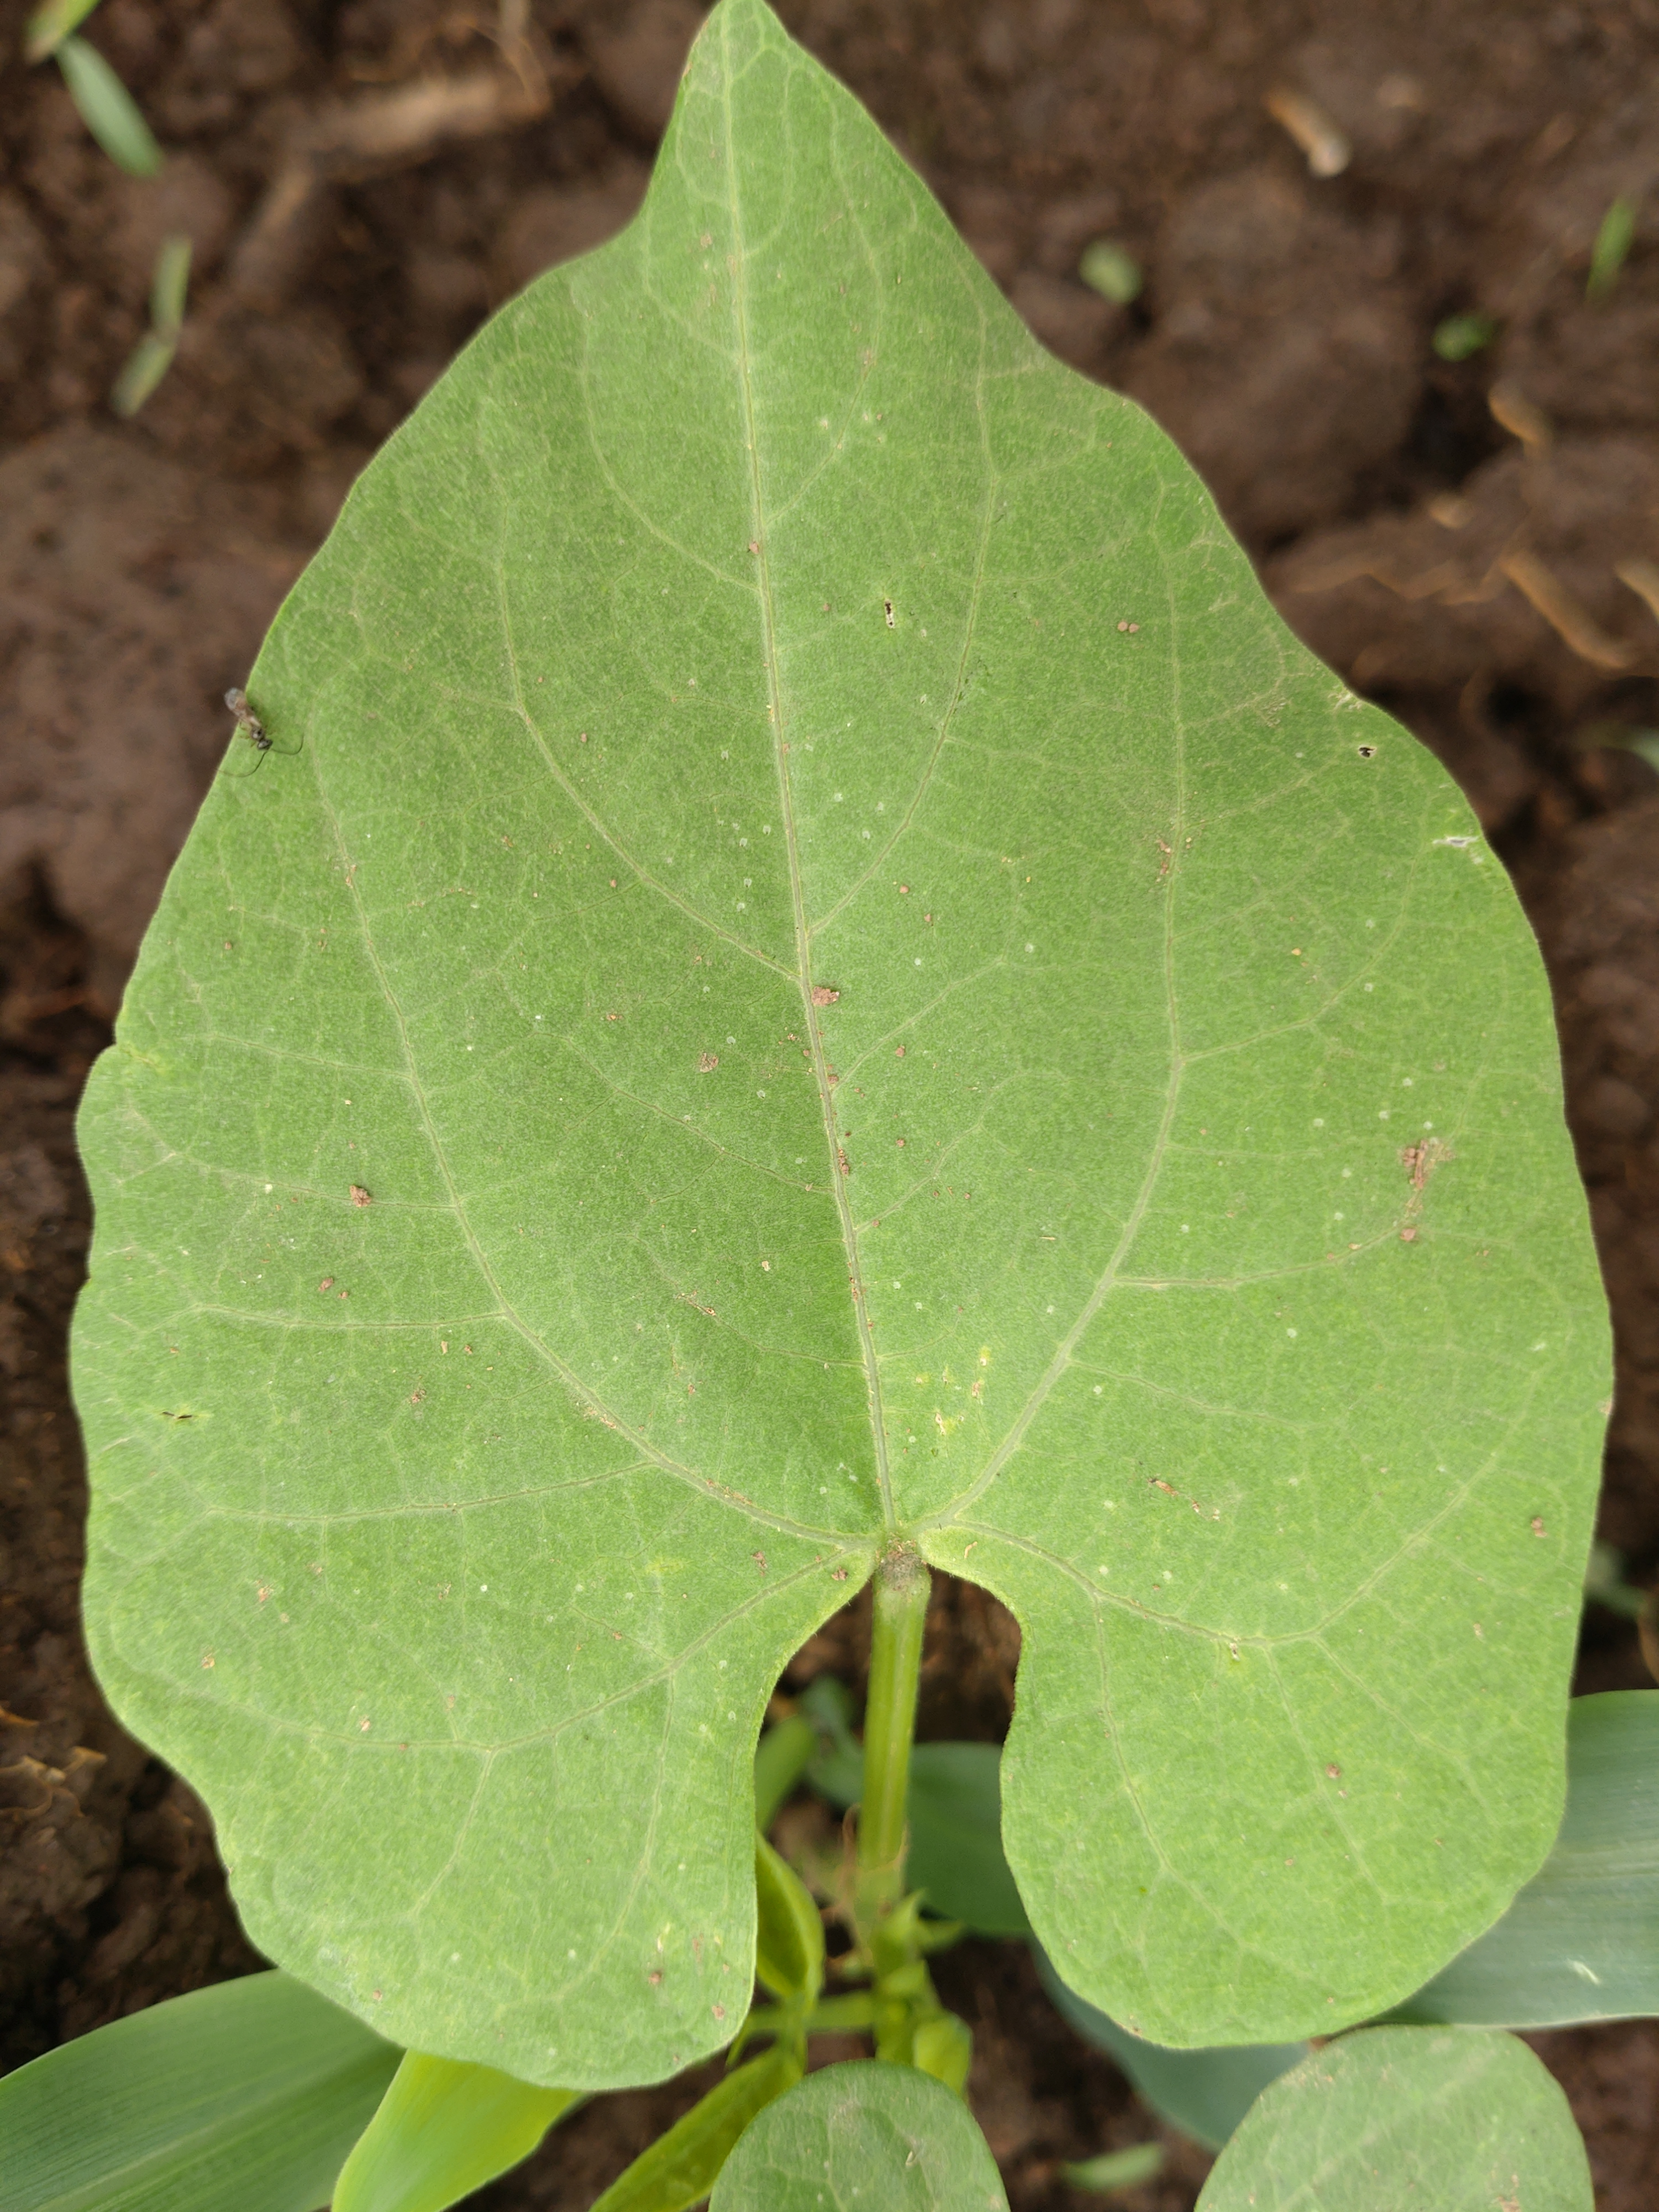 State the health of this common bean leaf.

healthy
